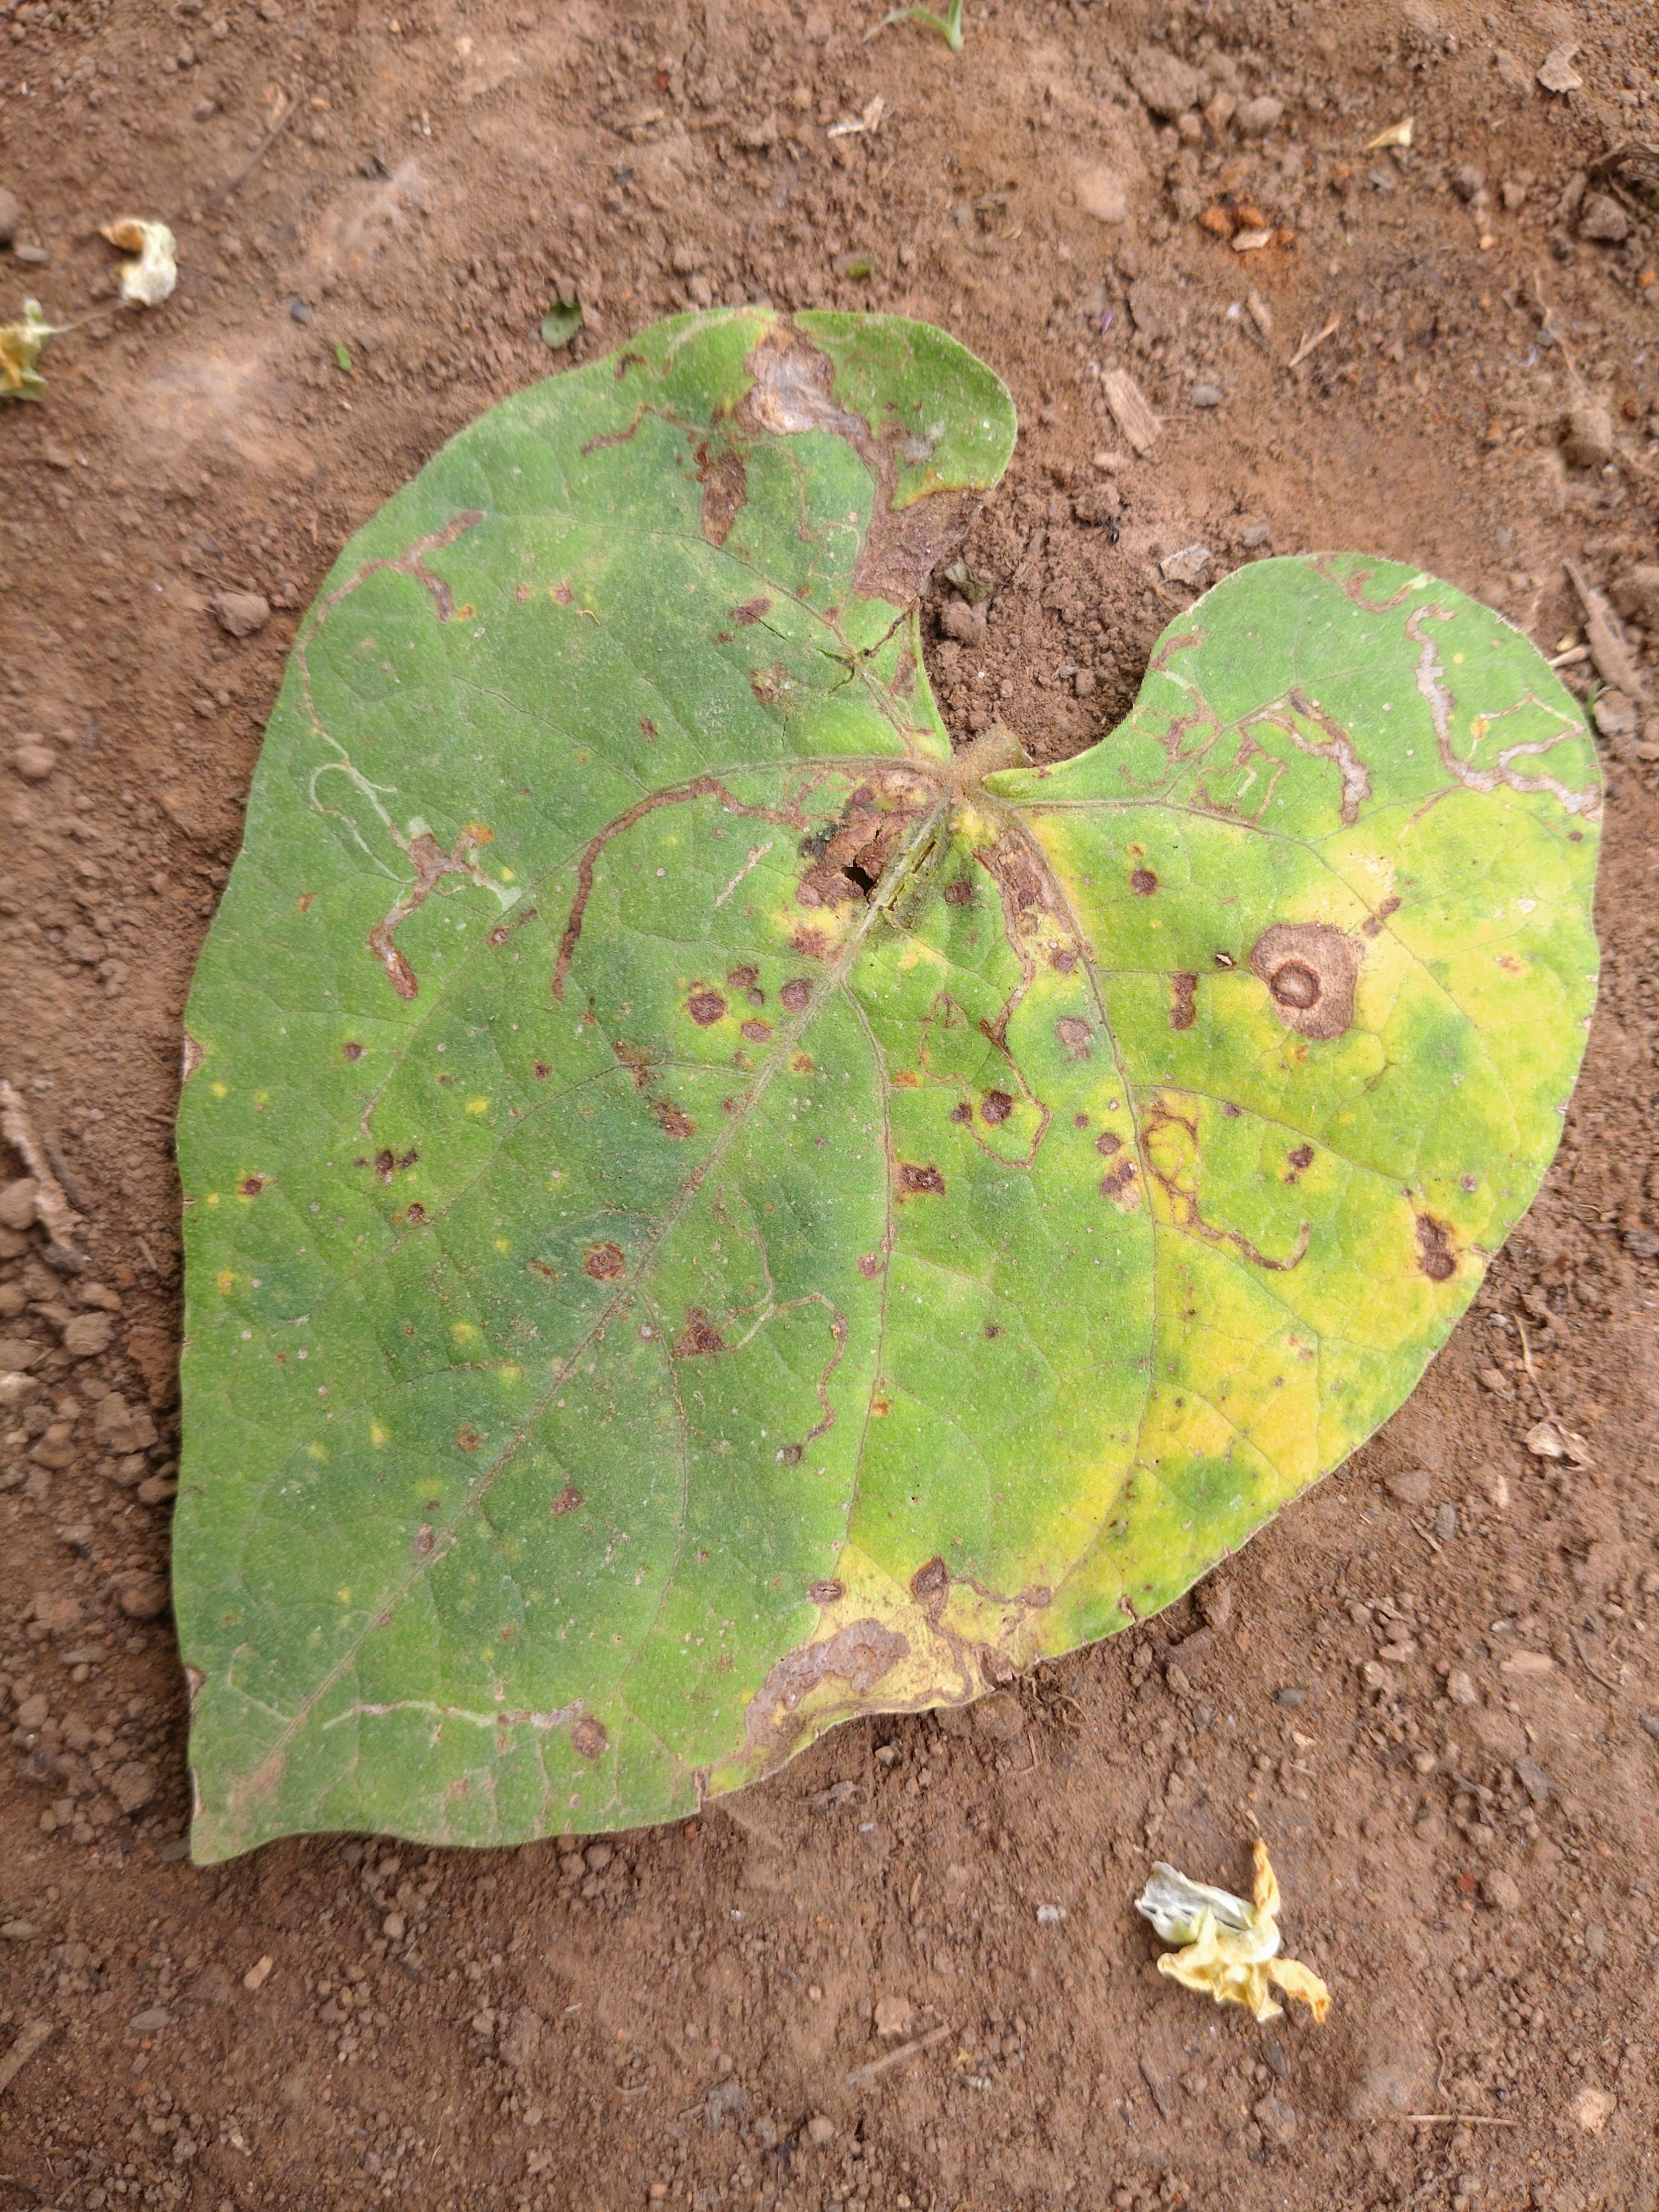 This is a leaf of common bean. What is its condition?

rust
